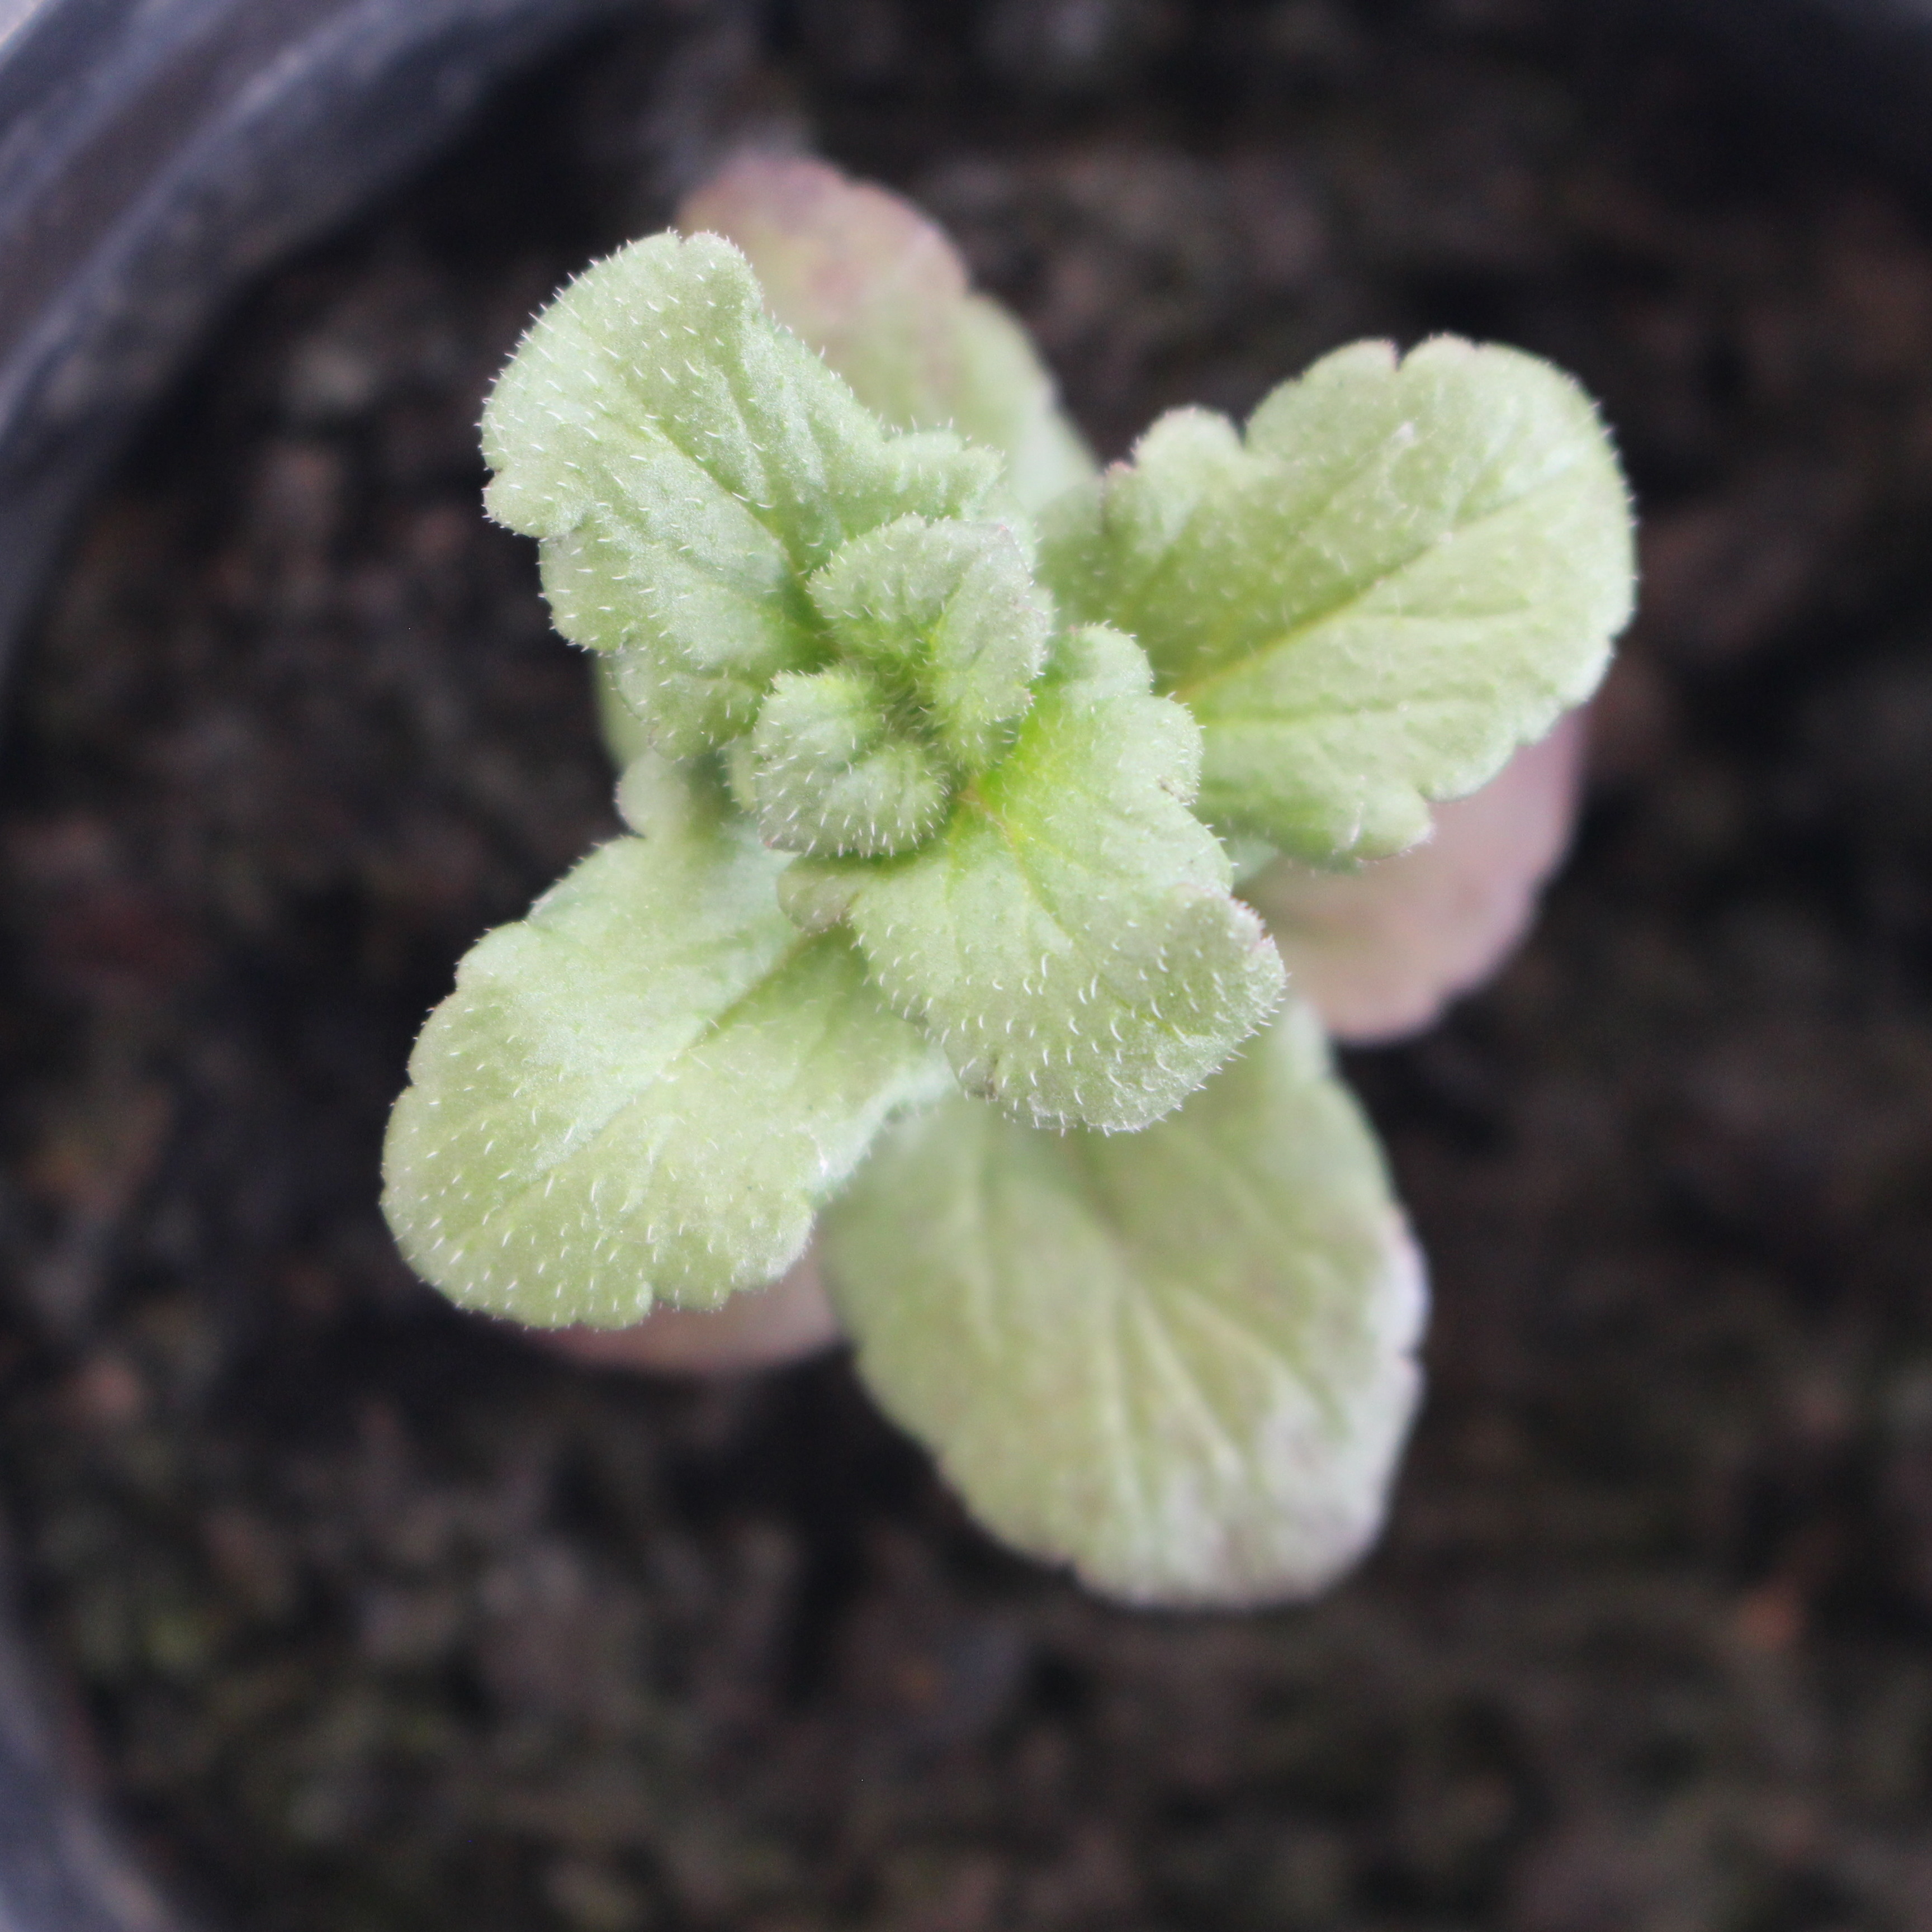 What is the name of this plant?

Veronica persica
